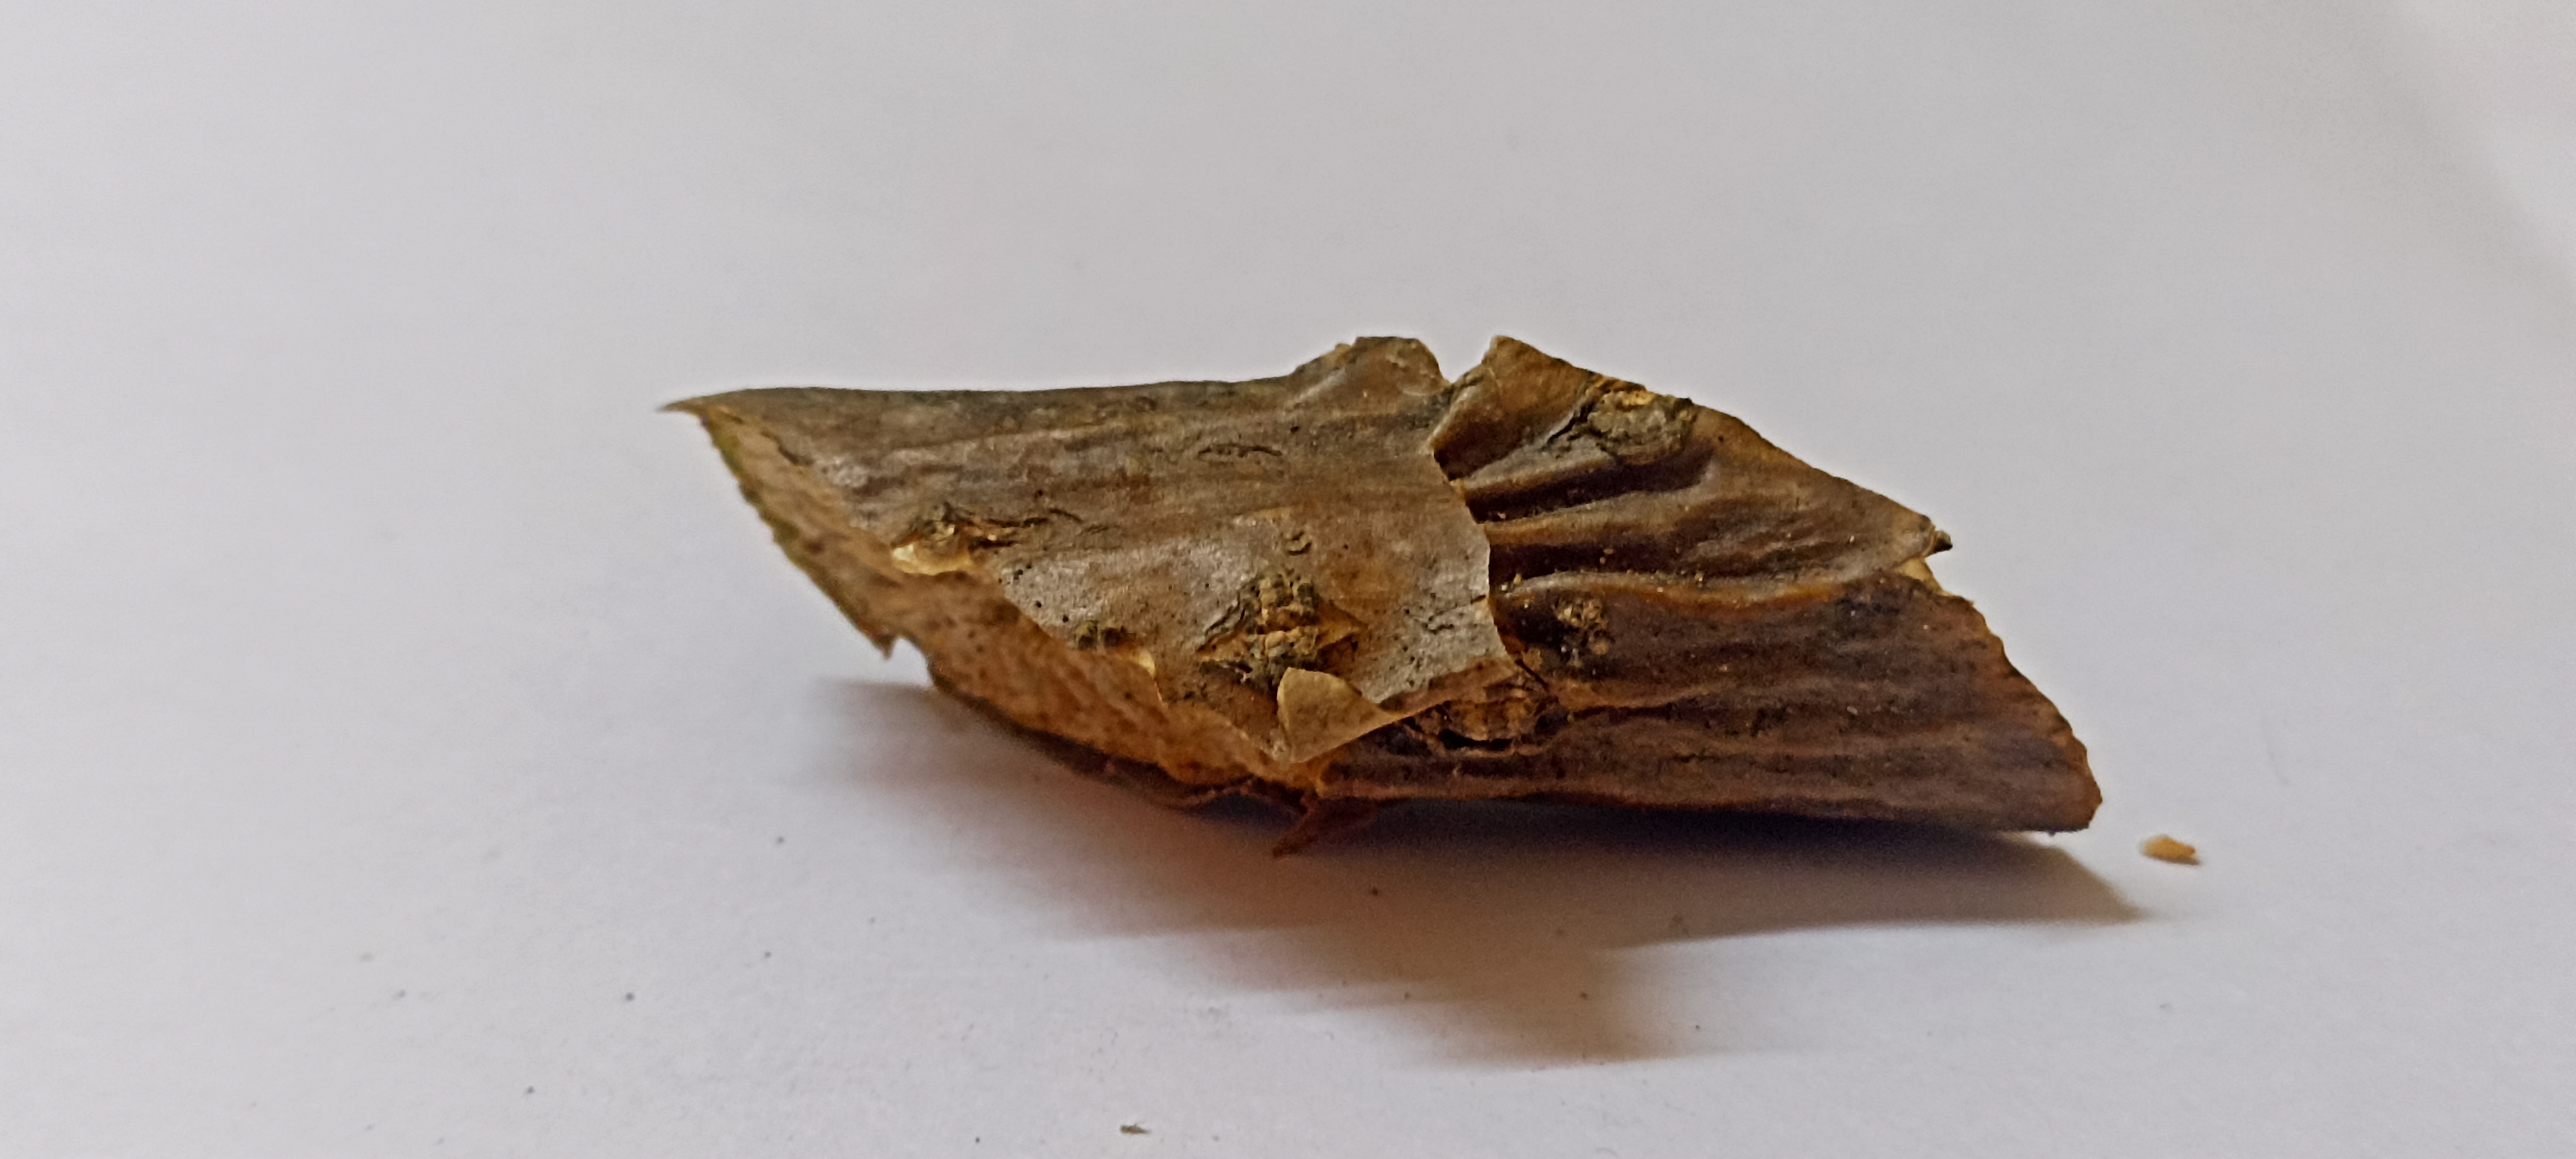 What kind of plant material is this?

gulvel
